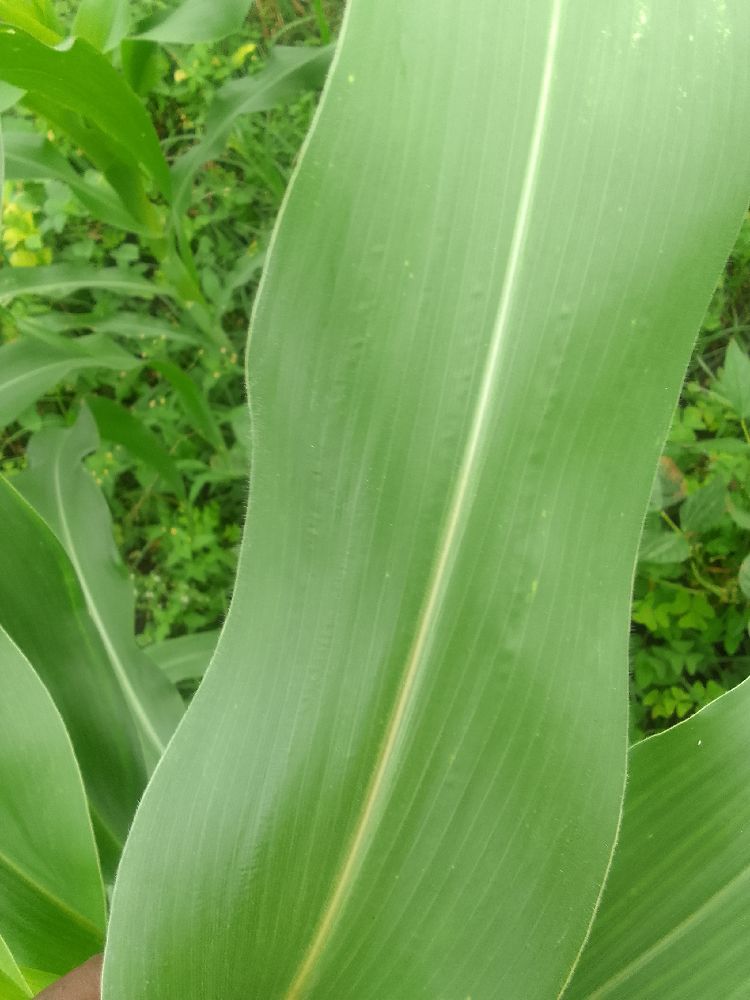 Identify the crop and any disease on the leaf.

maize, healthy
